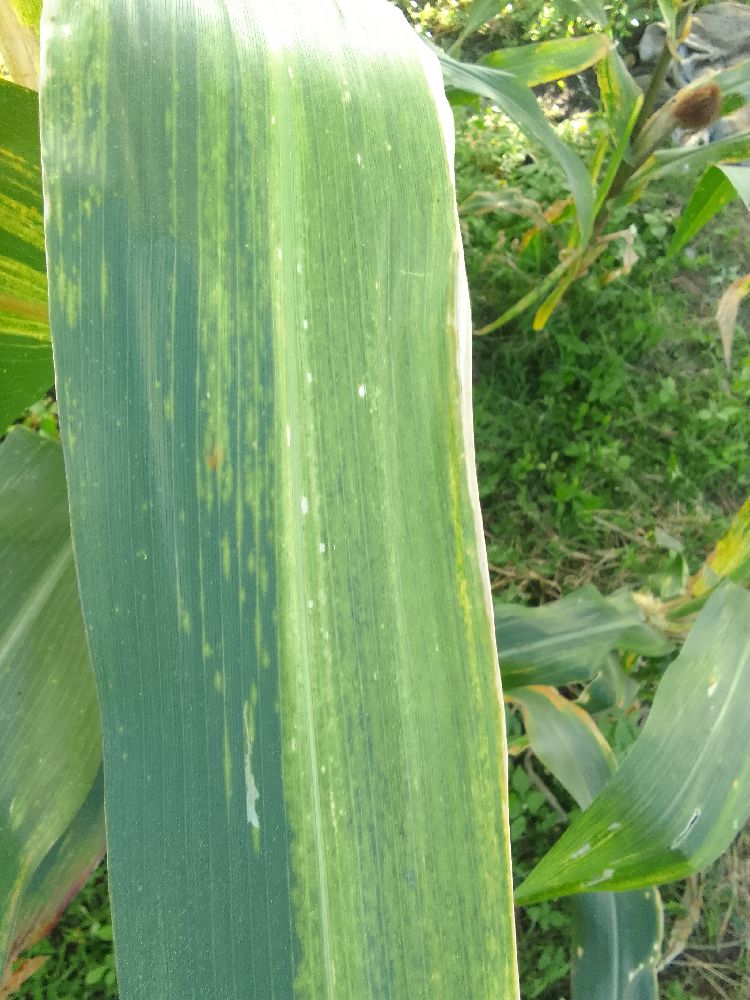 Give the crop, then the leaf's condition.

maize, maize lethal necrosis
